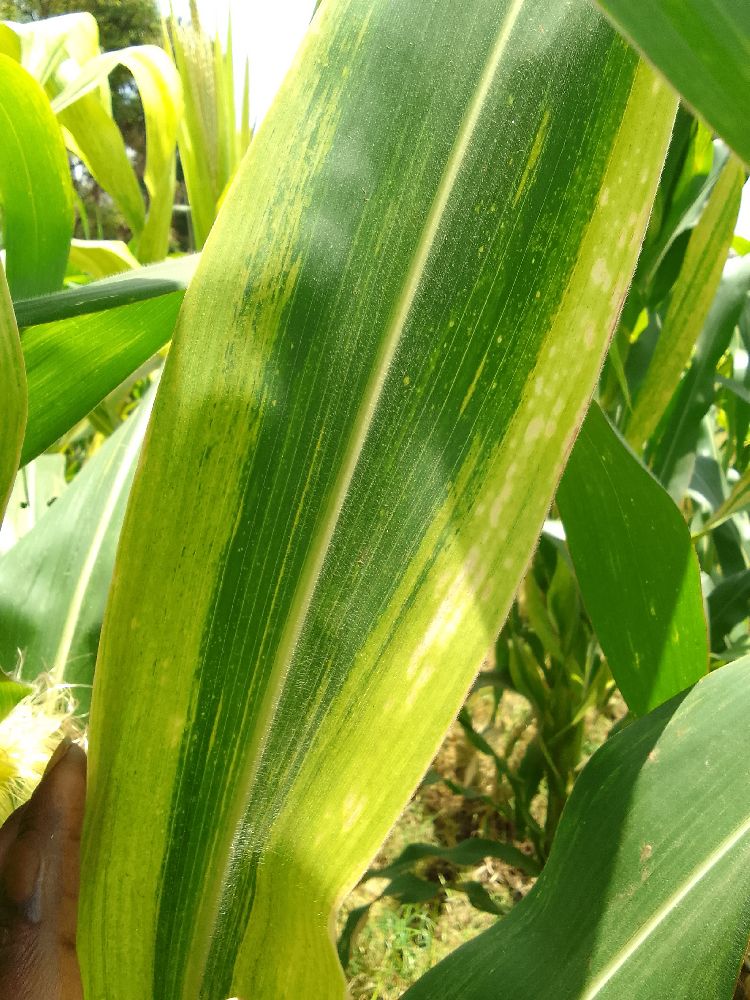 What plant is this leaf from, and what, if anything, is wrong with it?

maize, maize lethal necrosis
